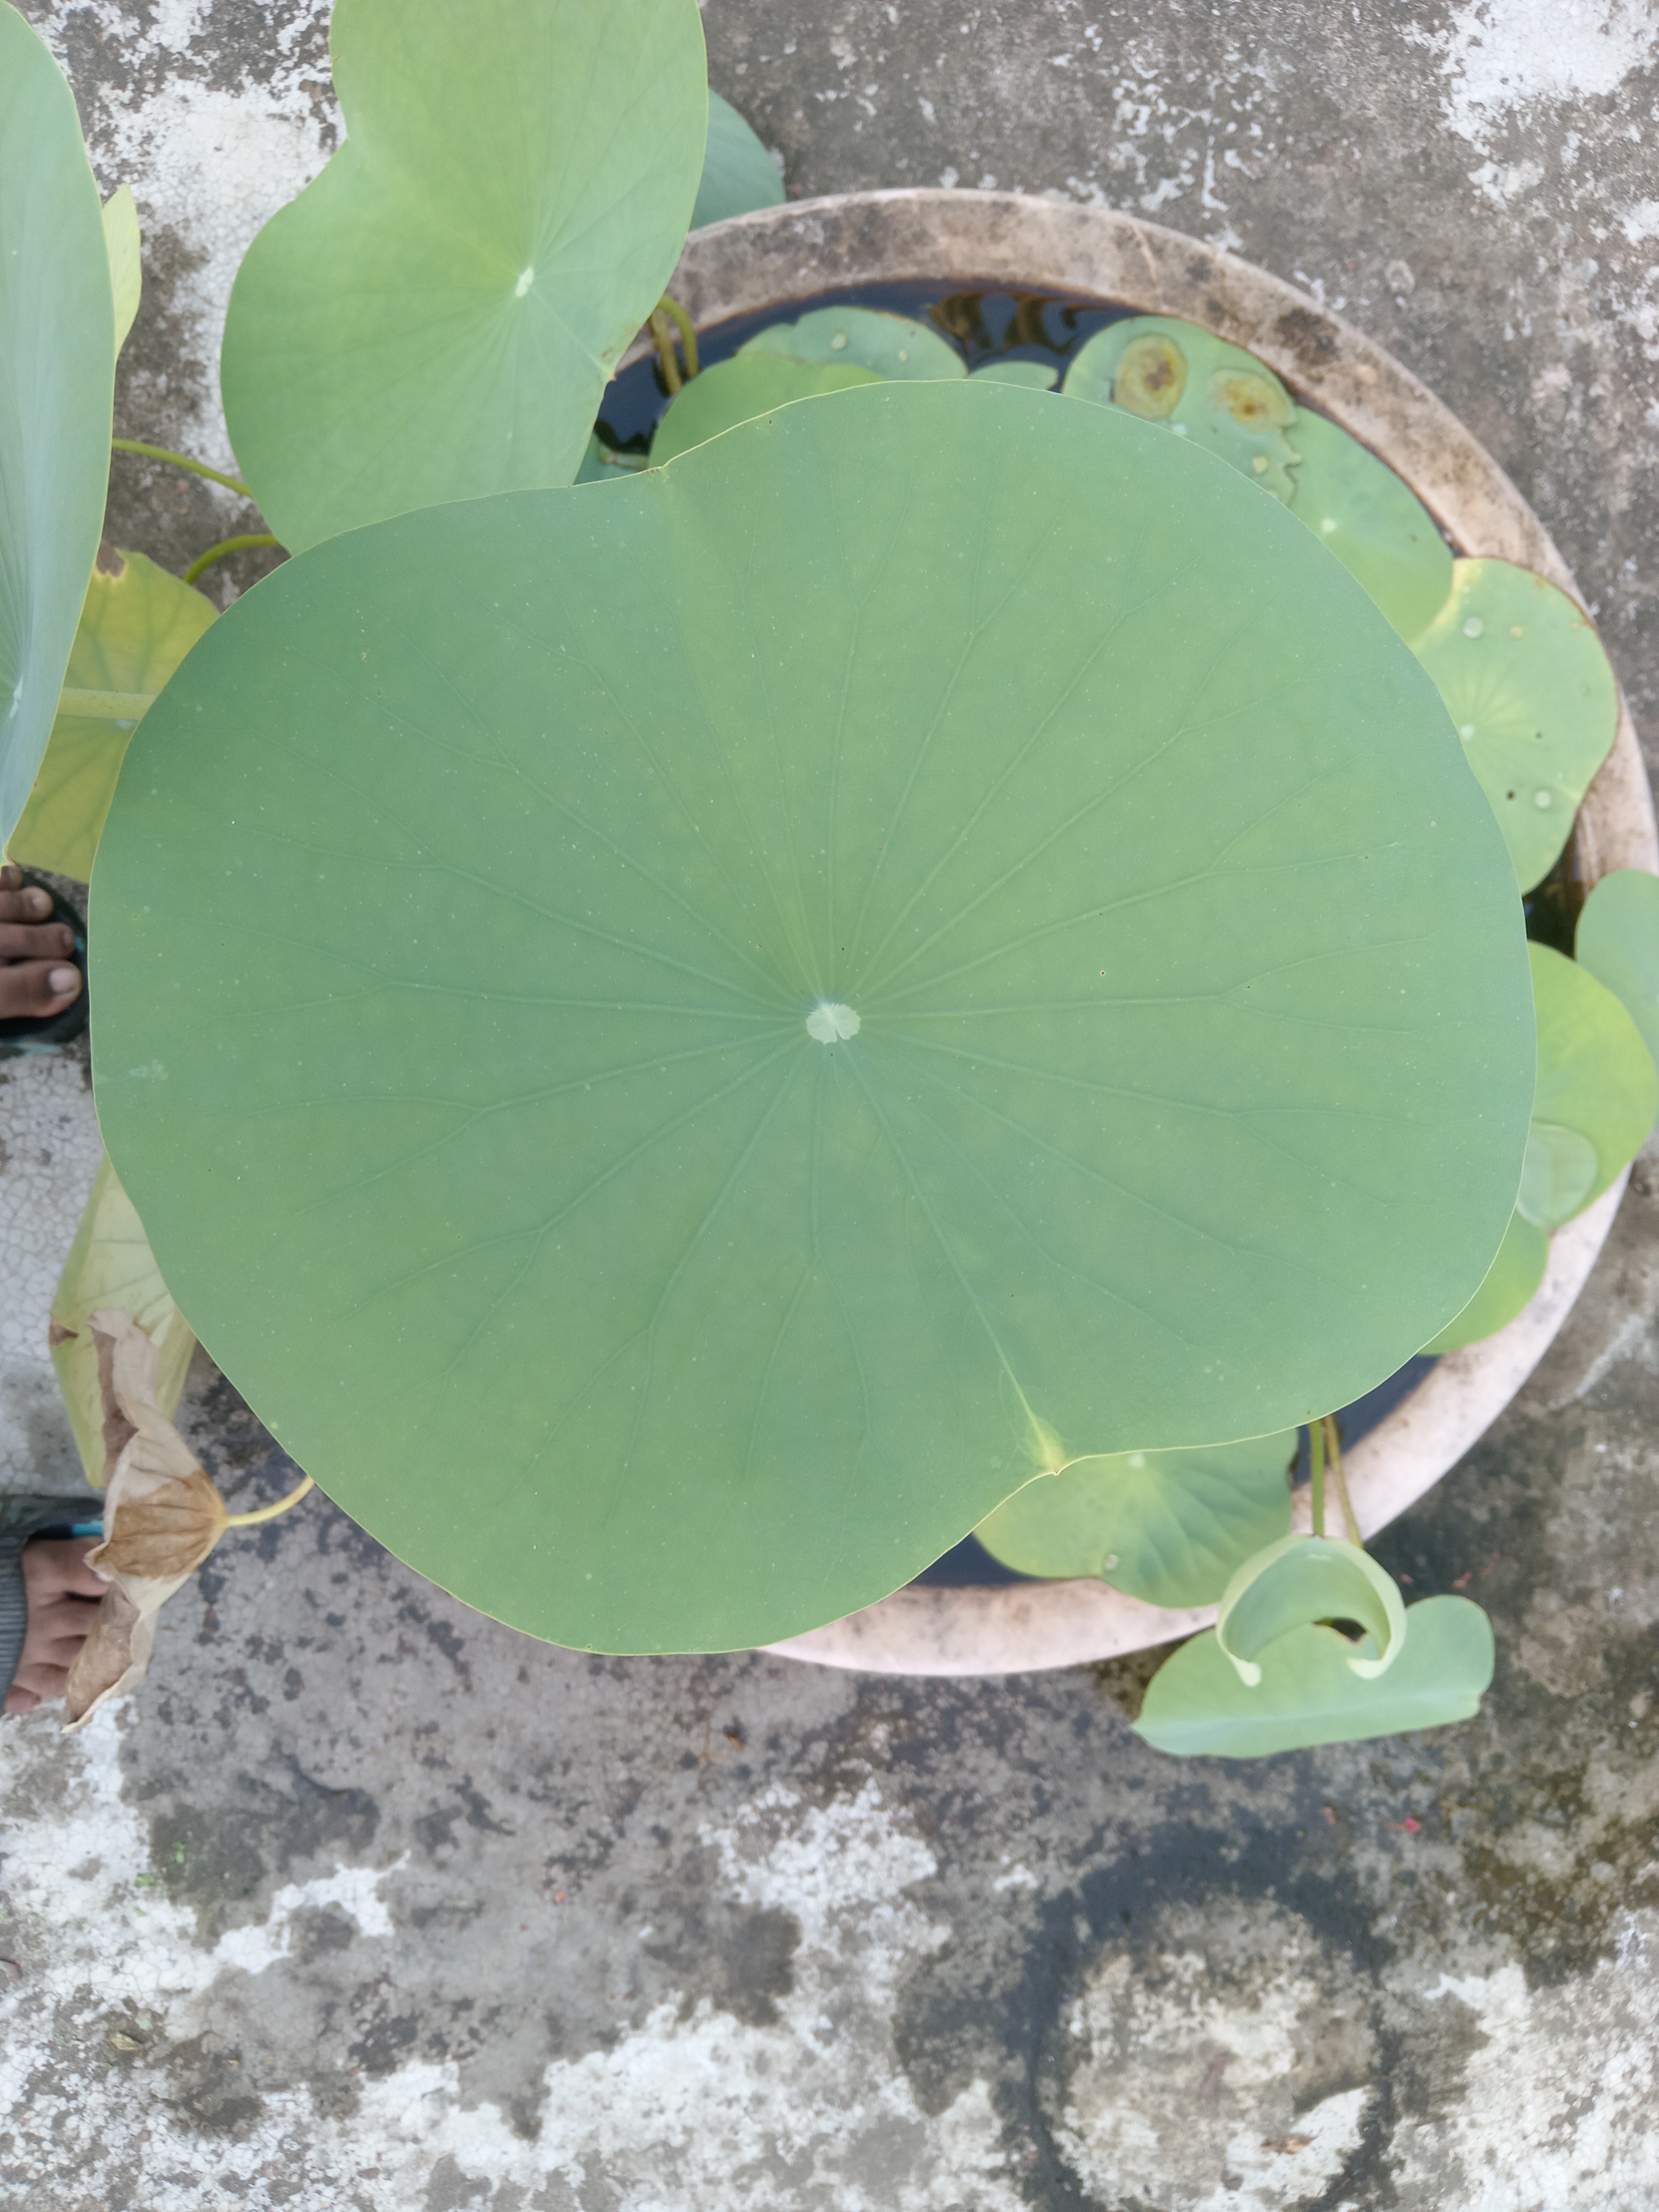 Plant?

lotus
